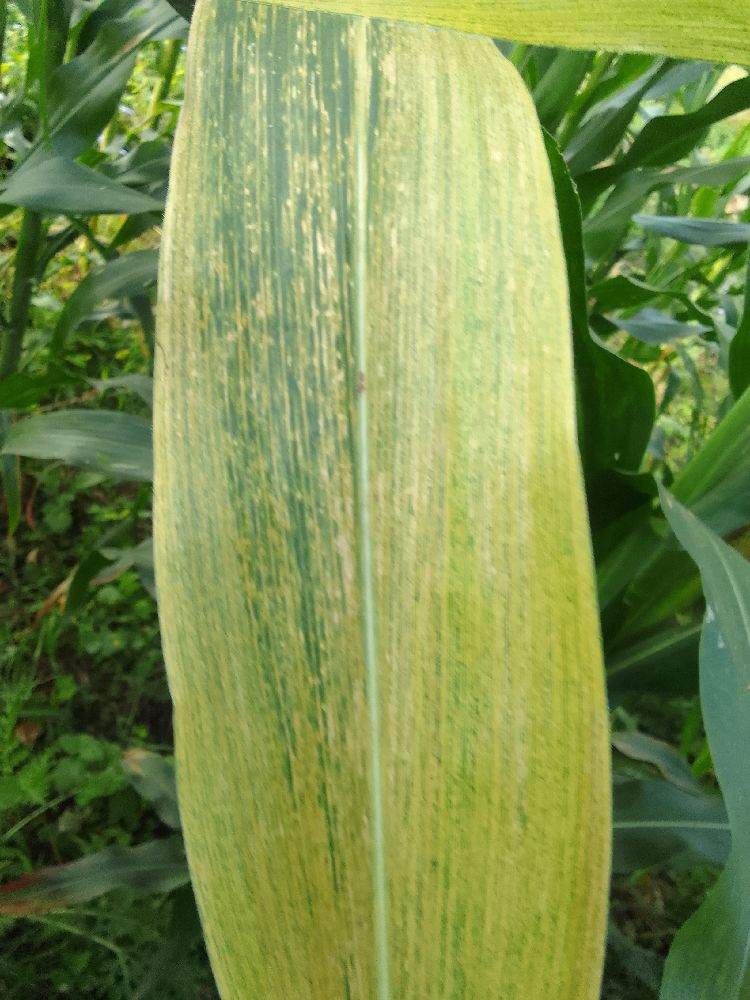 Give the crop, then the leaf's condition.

maize, maize lethal necrosis
